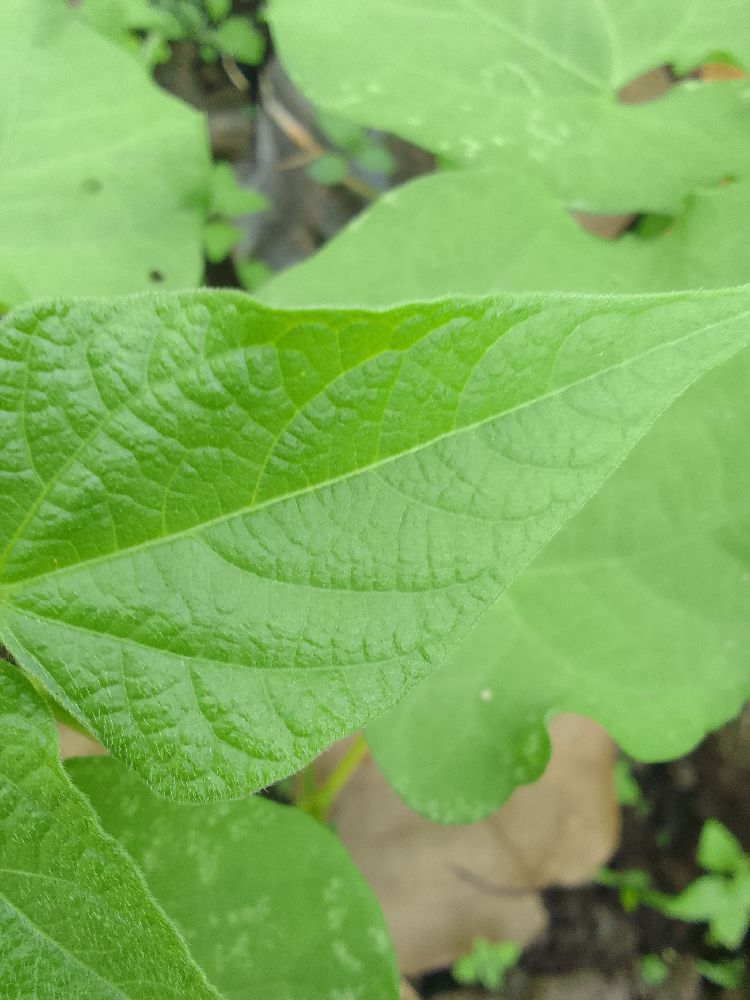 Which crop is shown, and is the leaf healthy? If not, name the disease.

common bean, healthy
